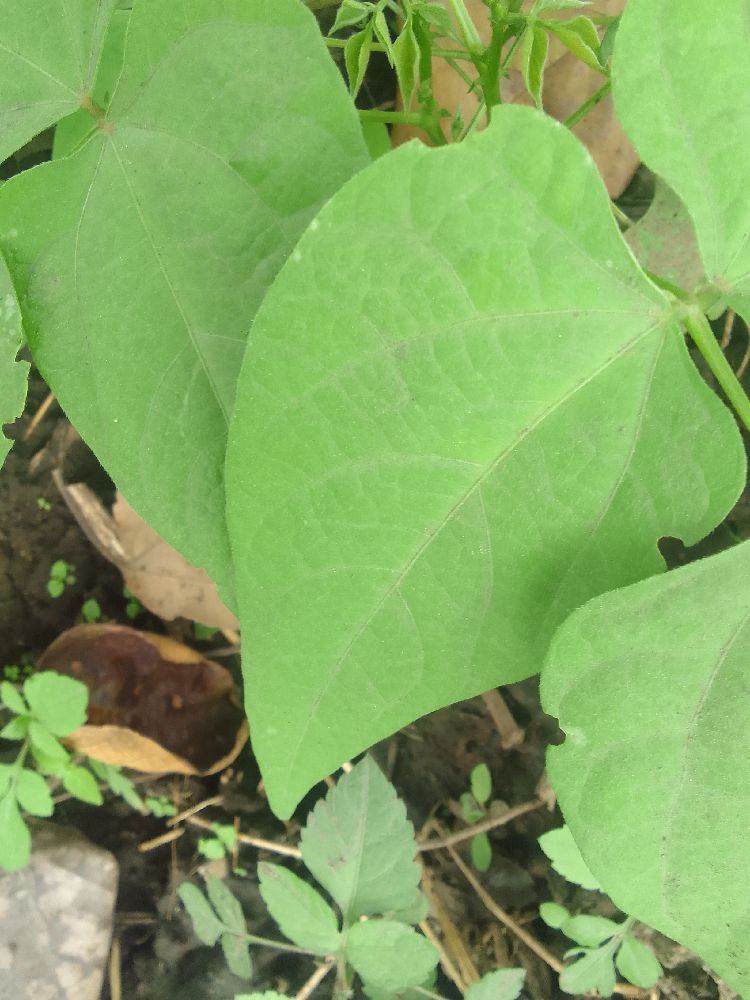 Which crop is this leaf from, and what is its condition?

common bean, healthy
